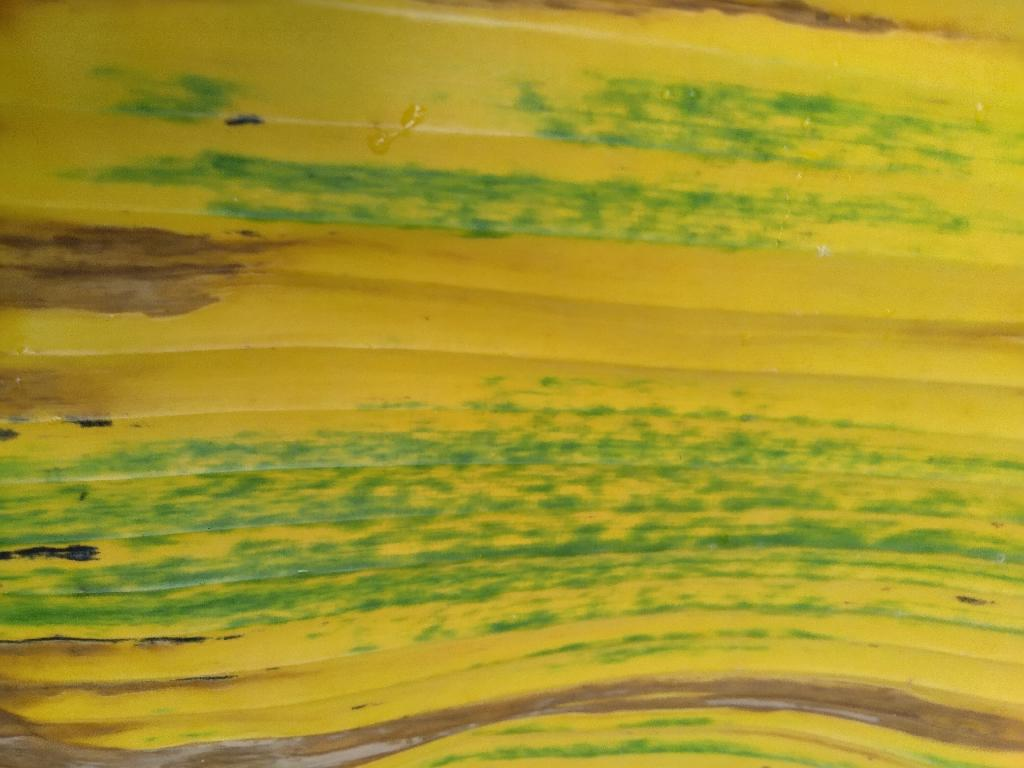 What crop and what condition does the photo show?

banana, fusarium wilt race 1
